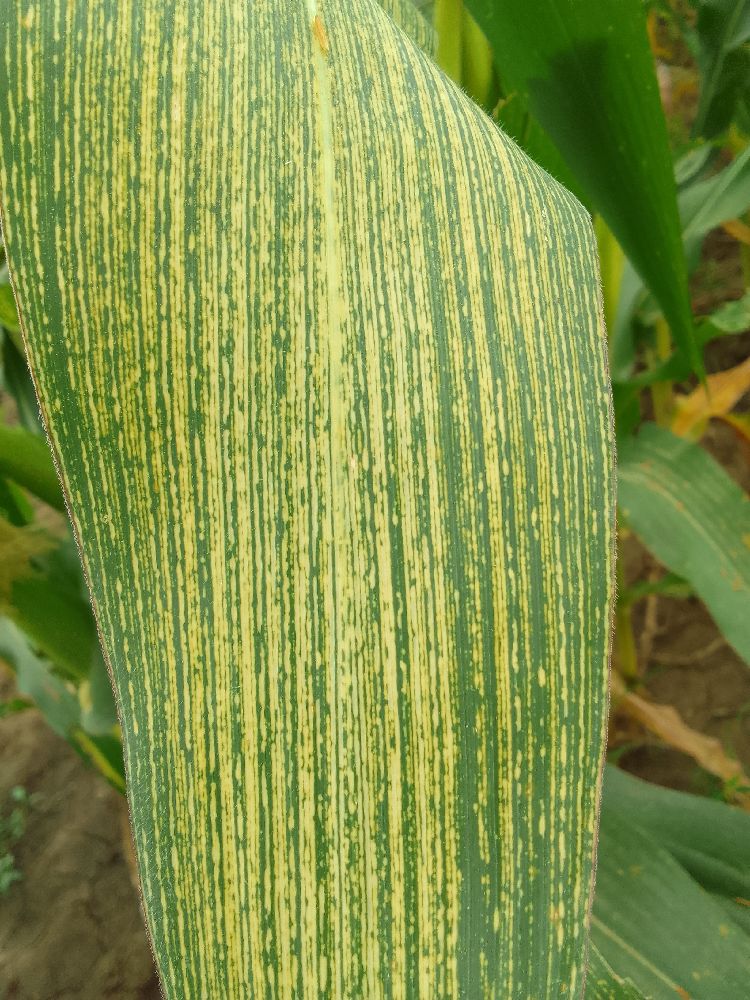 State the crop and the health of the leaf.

maize, maize streak virus
